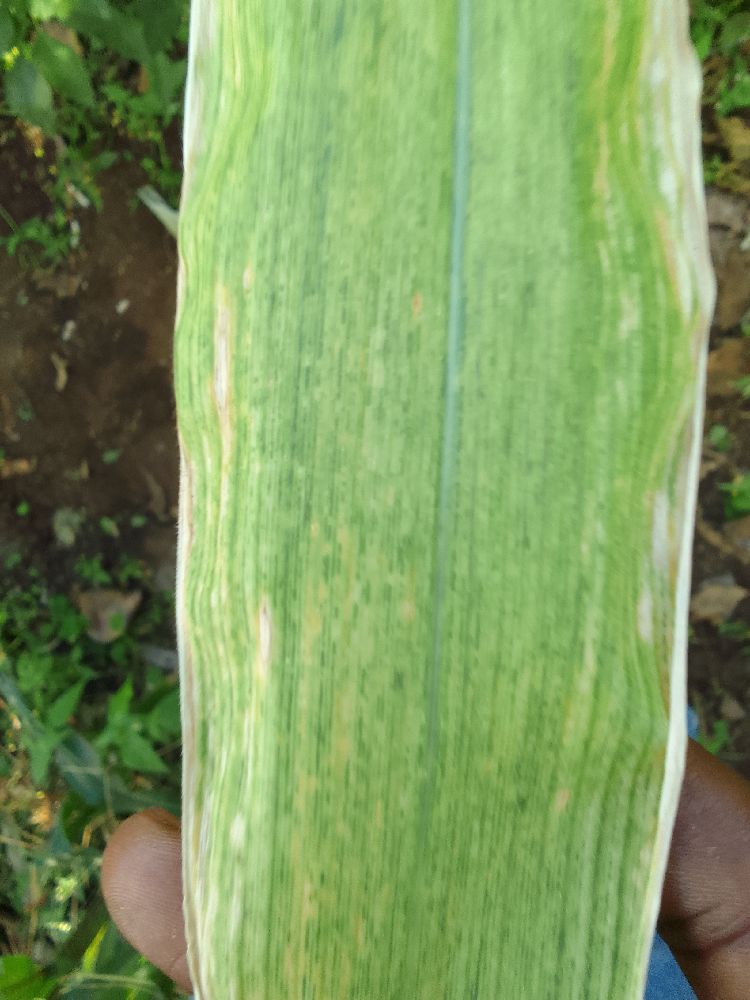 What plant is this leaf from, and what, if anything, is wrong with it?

maize, maize lethal necrosis
